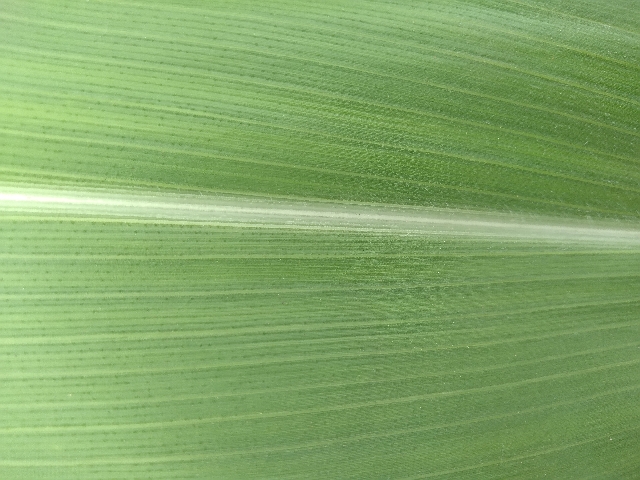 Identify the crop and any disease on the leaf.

maize, healthy
